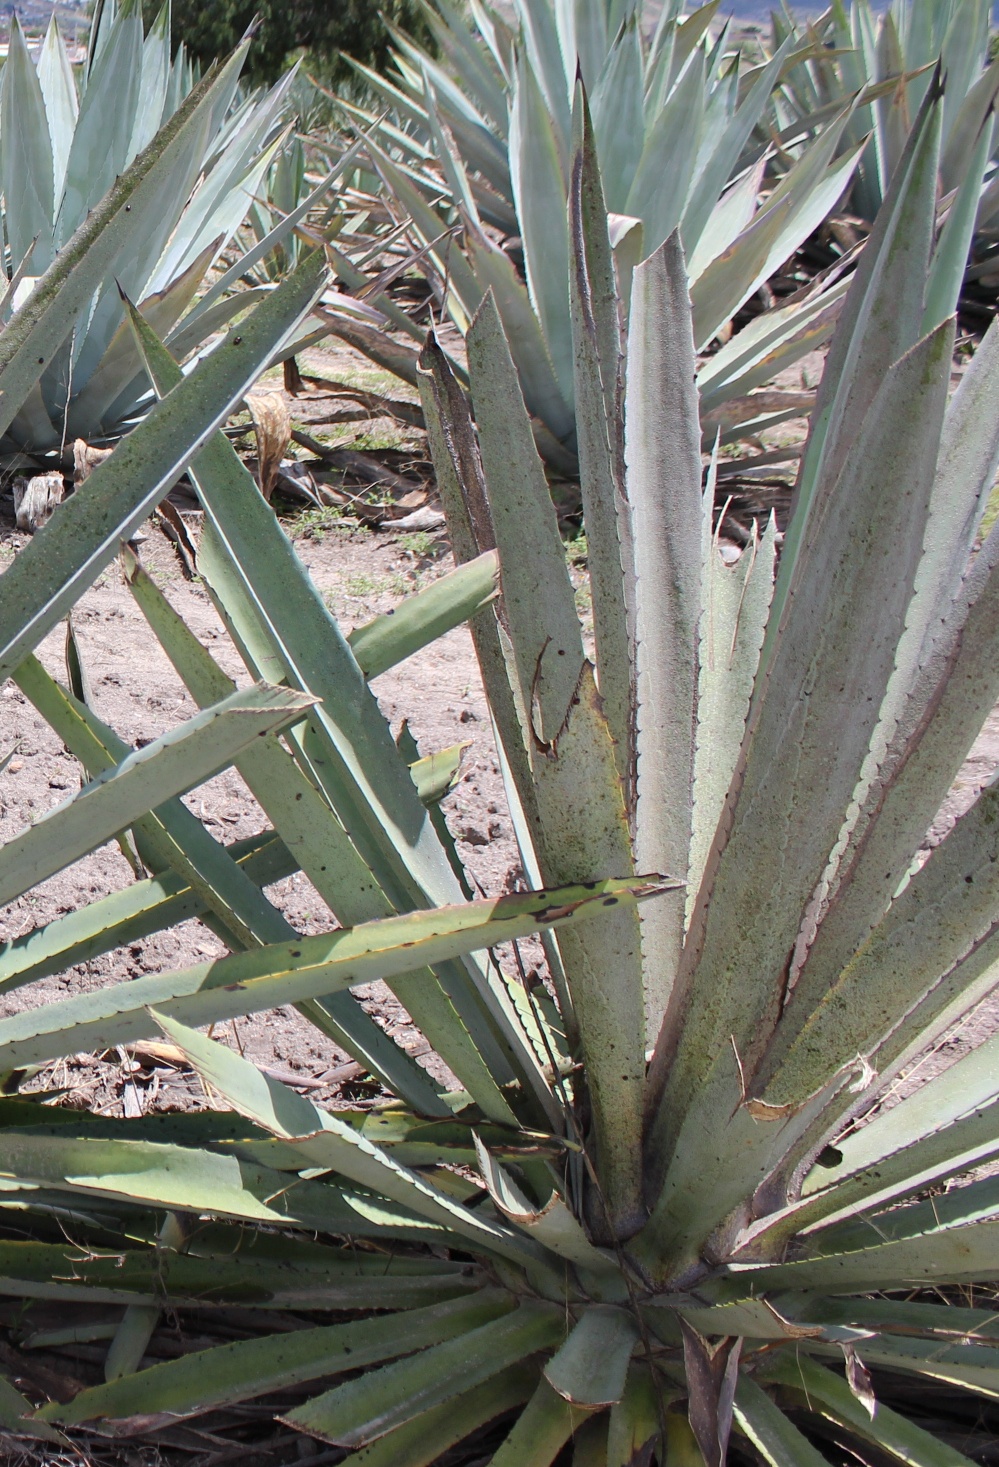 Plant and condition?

agave, spotted
